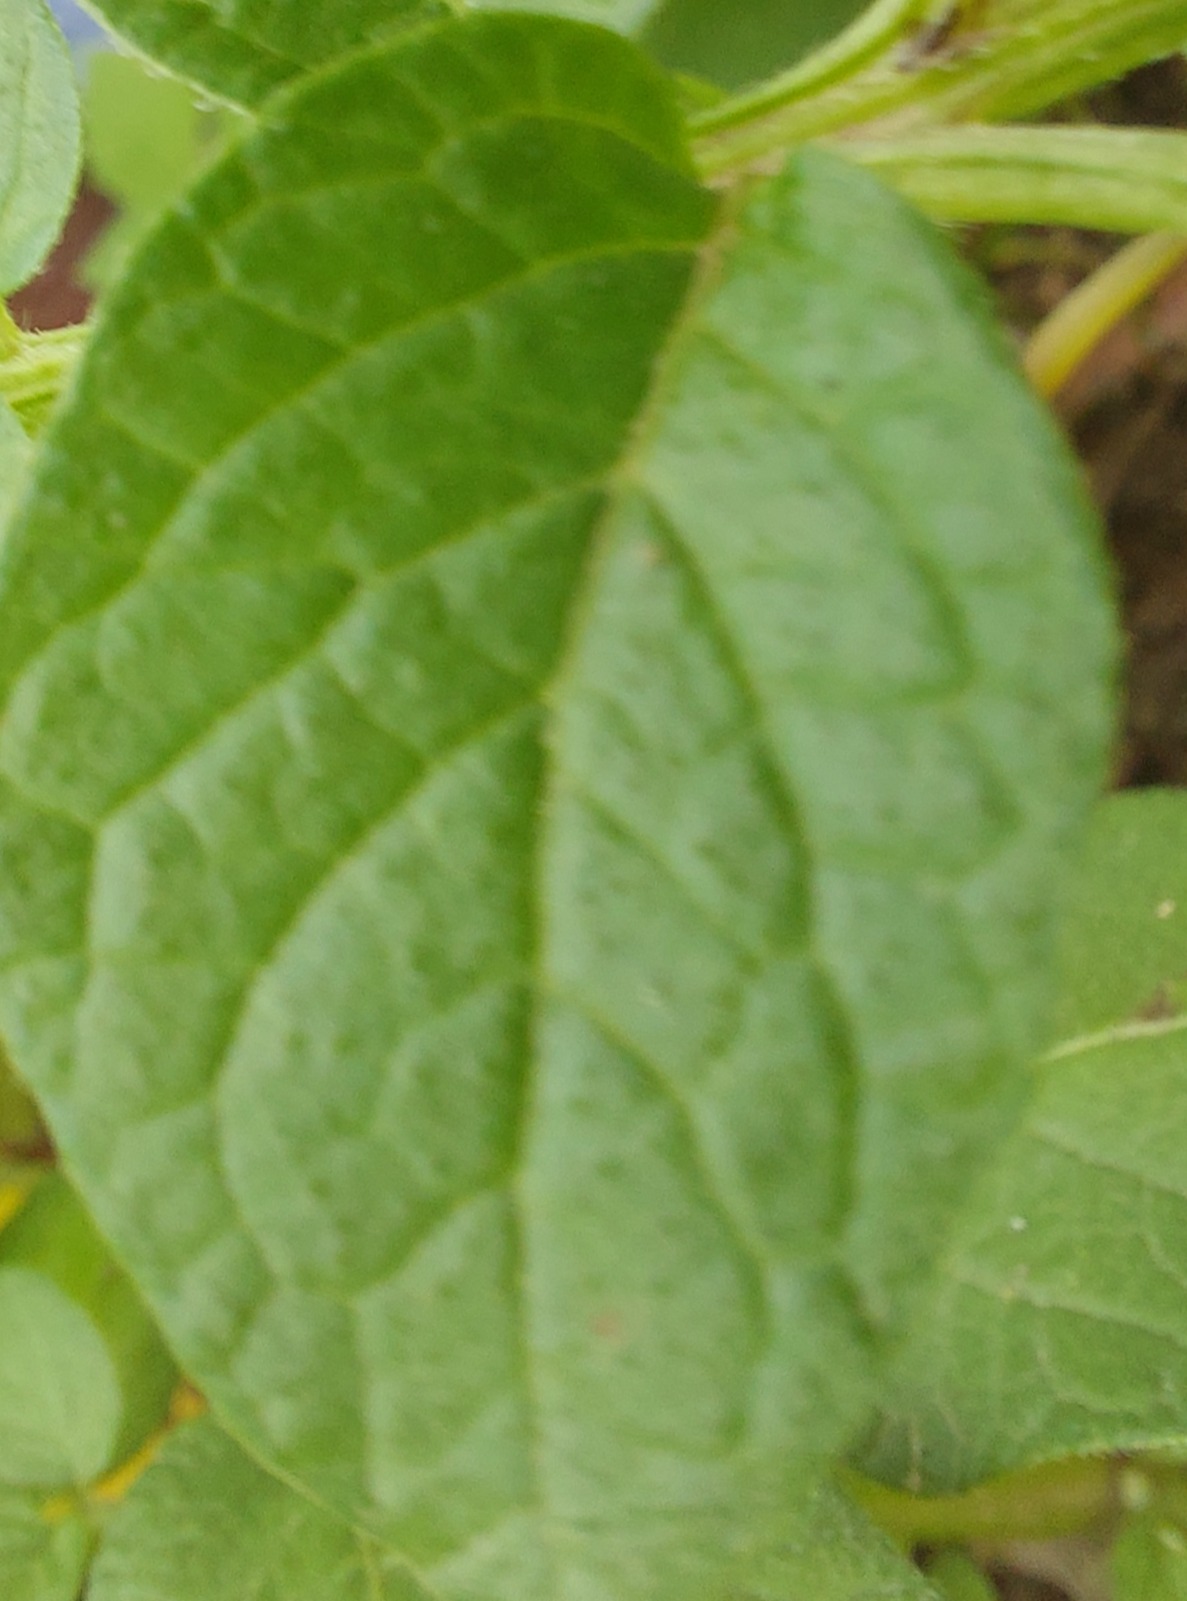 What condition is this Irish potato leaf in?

healthy
